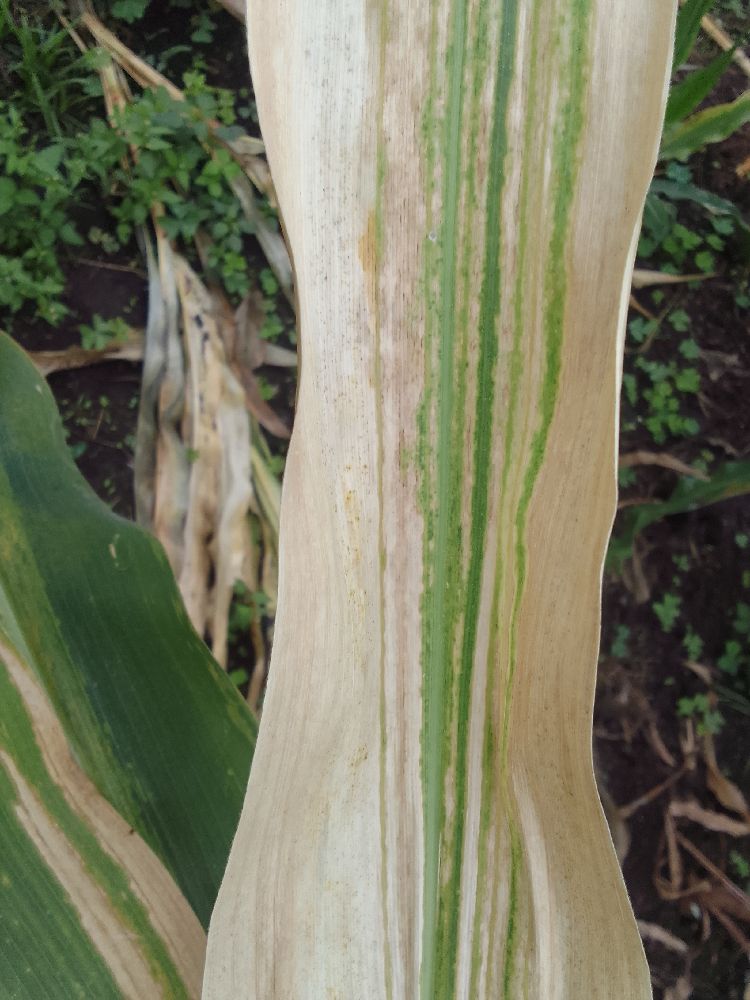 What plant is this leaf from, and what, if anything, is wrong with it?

maize, maize lethal necrosis
